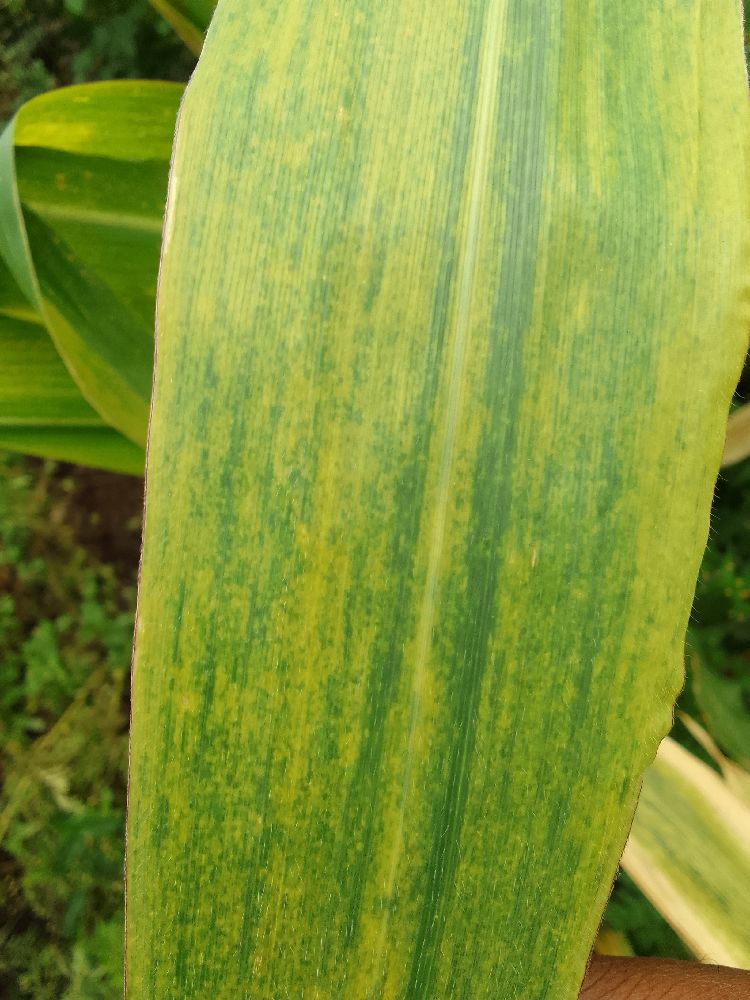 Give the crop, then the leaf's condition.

maize, maize lethal necrosis
